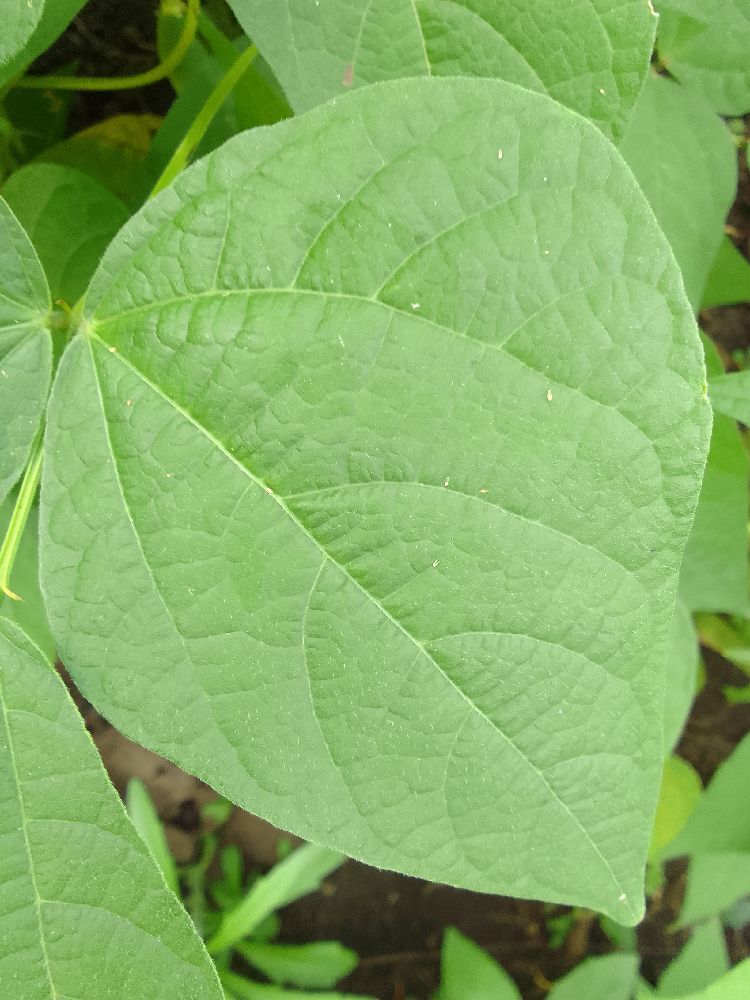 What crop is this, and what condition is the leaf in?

common bean, healthy
